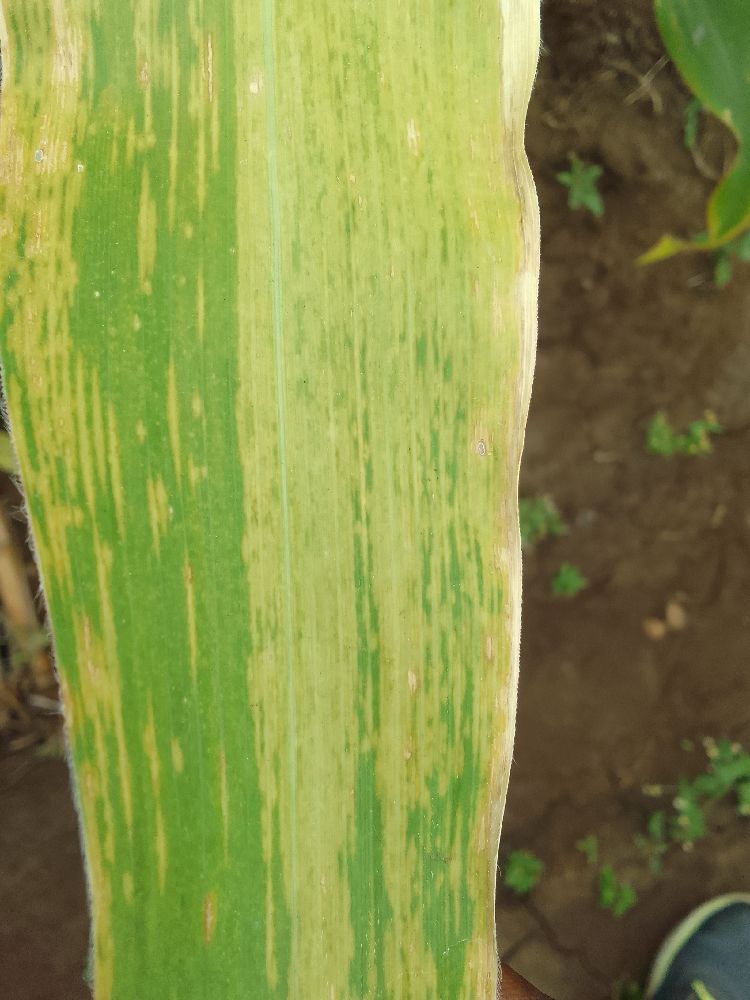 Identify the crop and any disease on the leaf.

maize, maize lethal necrosis
